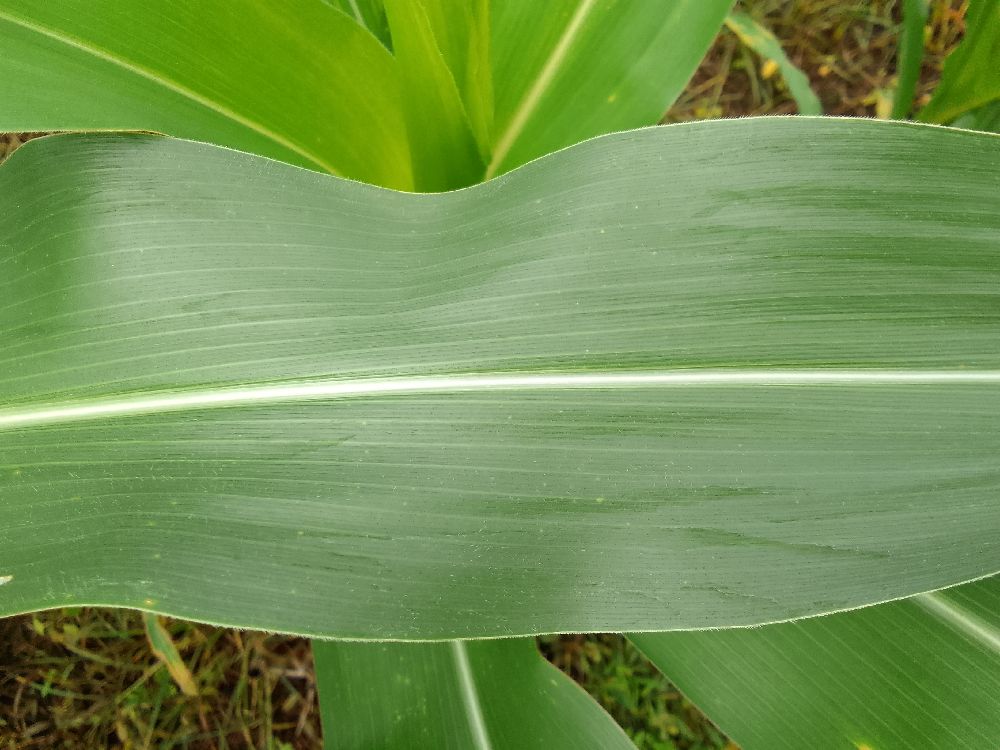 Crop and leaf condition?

maize, healthy
